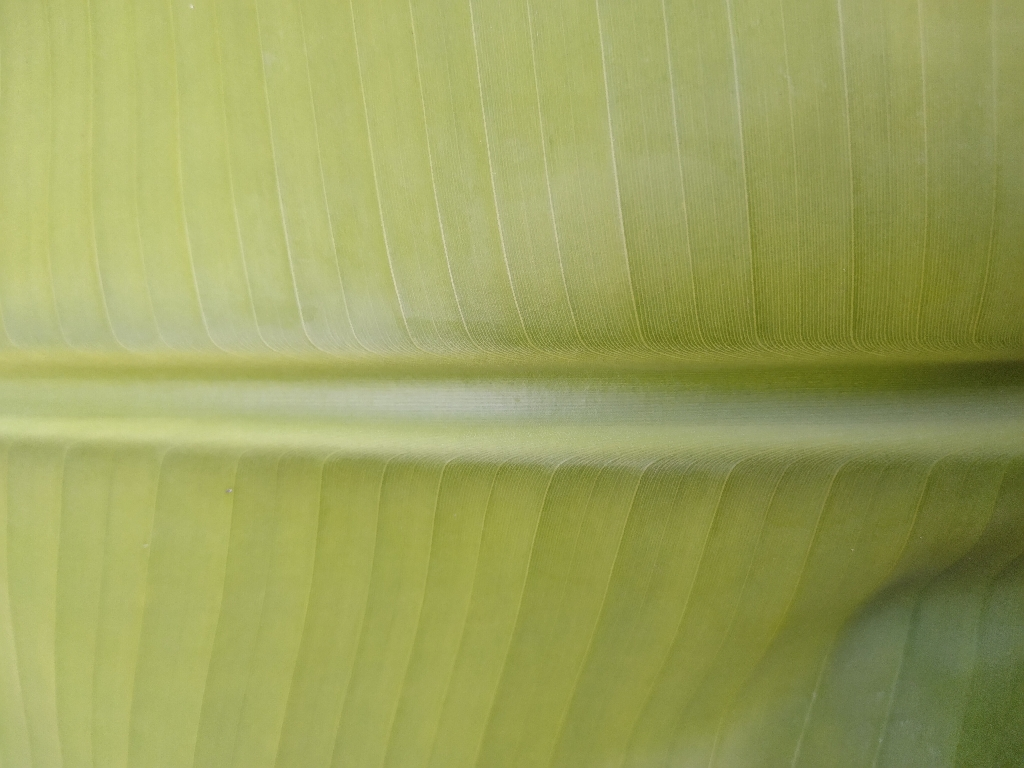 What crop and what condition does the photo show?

banana, healthy
